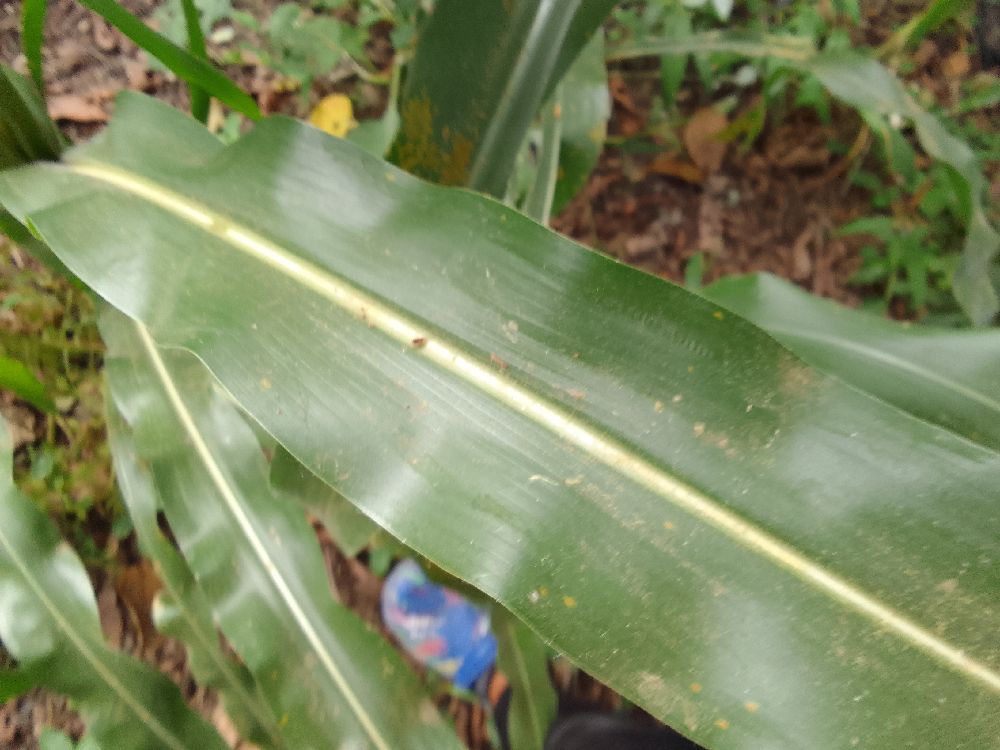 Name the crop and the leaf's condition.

maize, healthy
